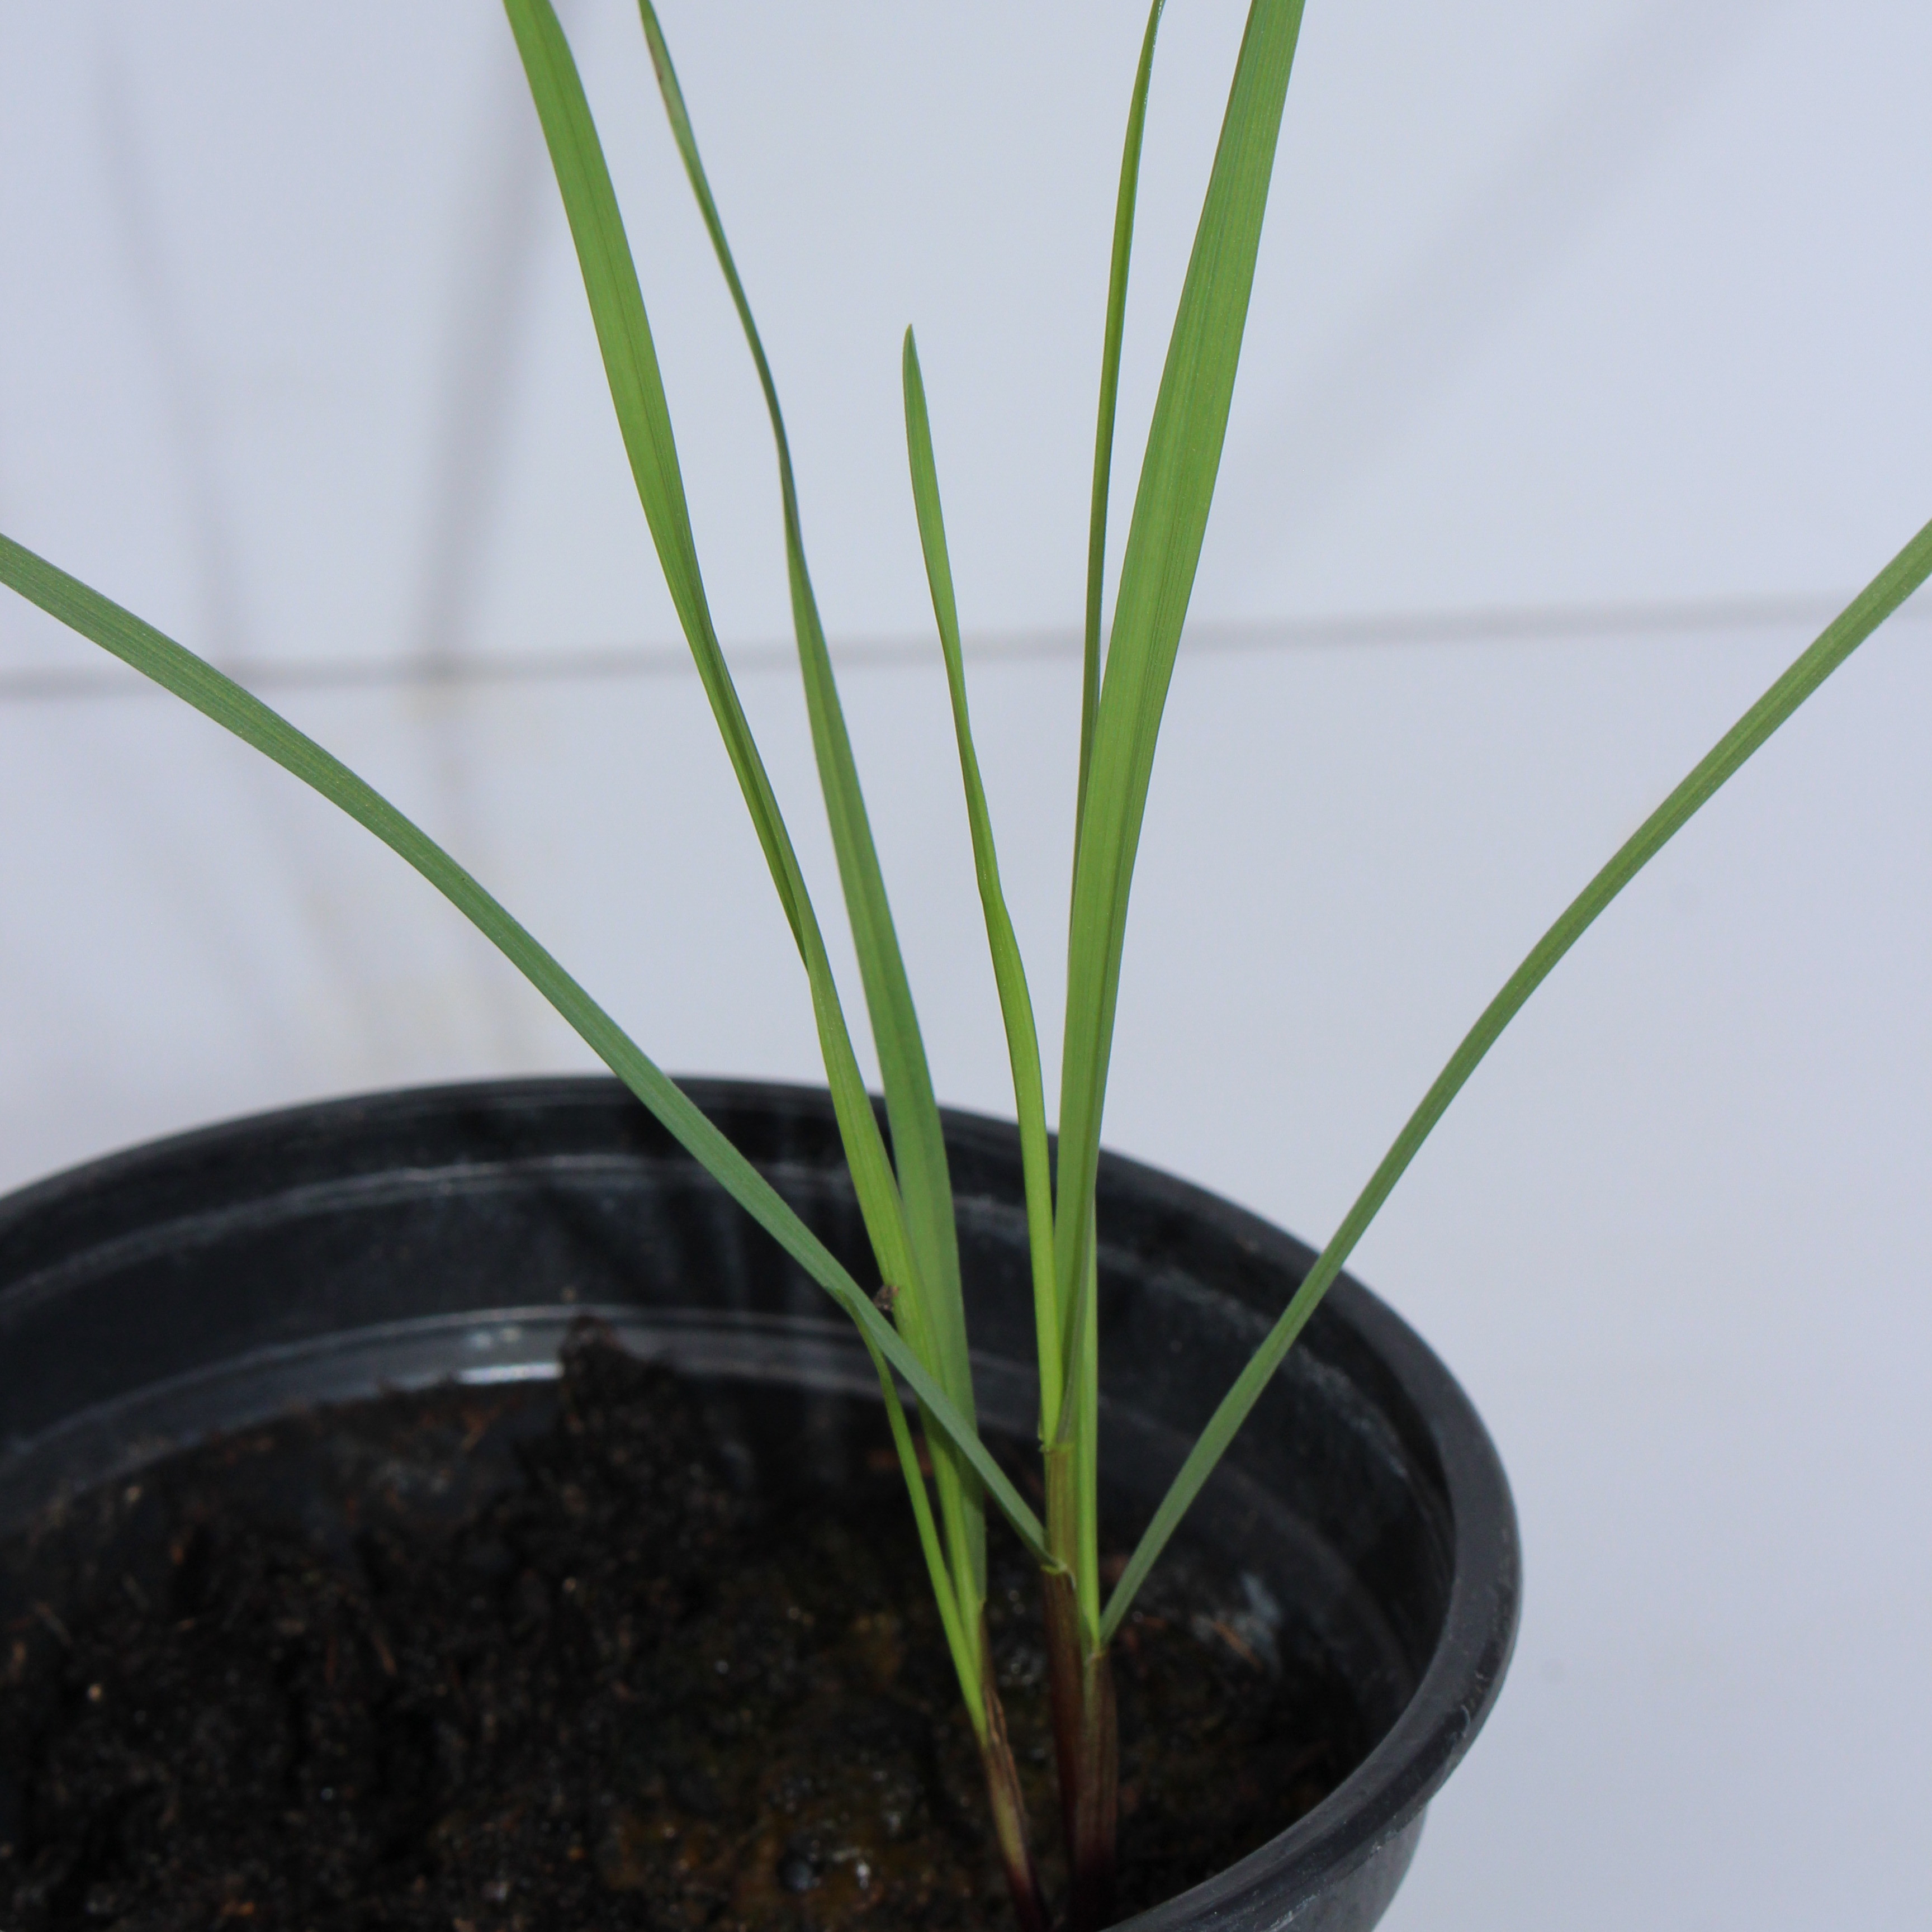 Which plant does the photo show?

Lolium multiflorum
